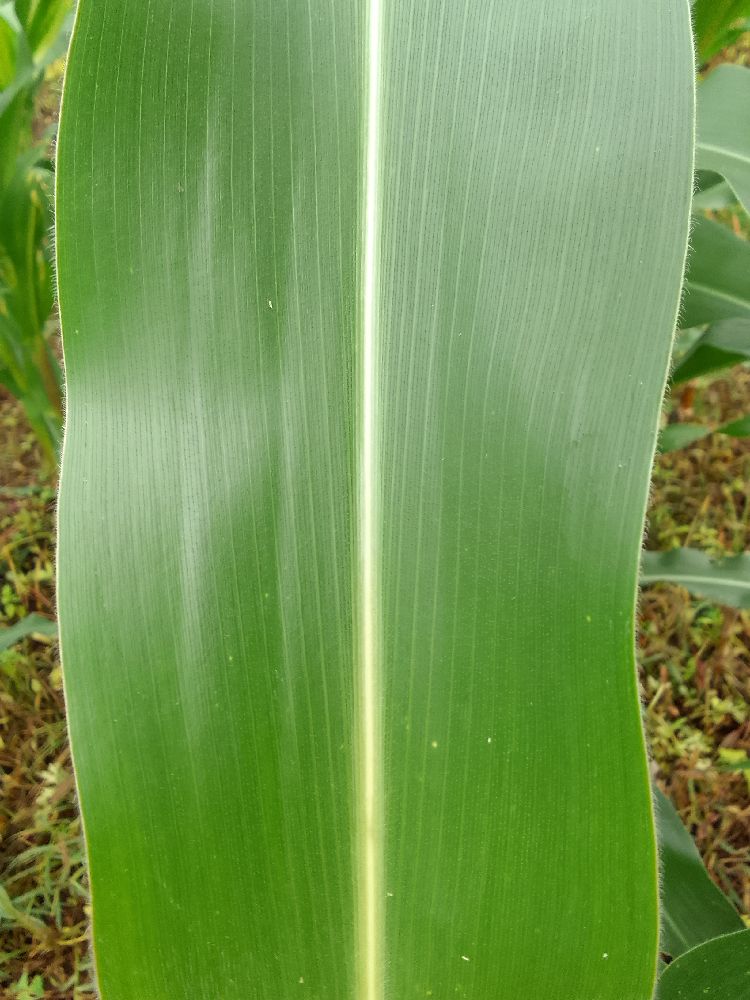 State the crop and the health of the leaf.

maize, healthy
